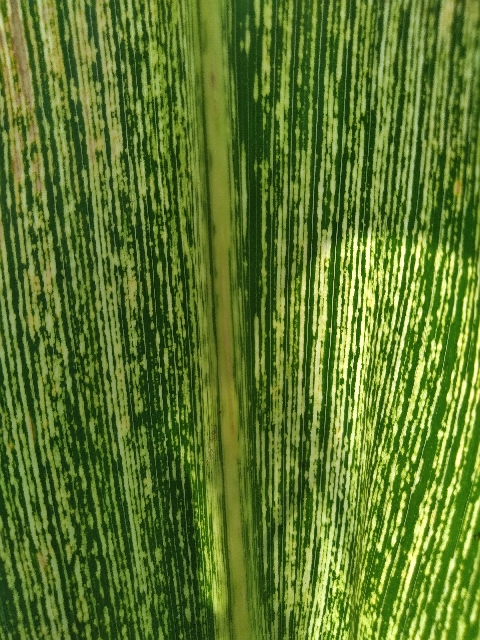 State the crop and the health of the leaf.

maize, maize streak virus
